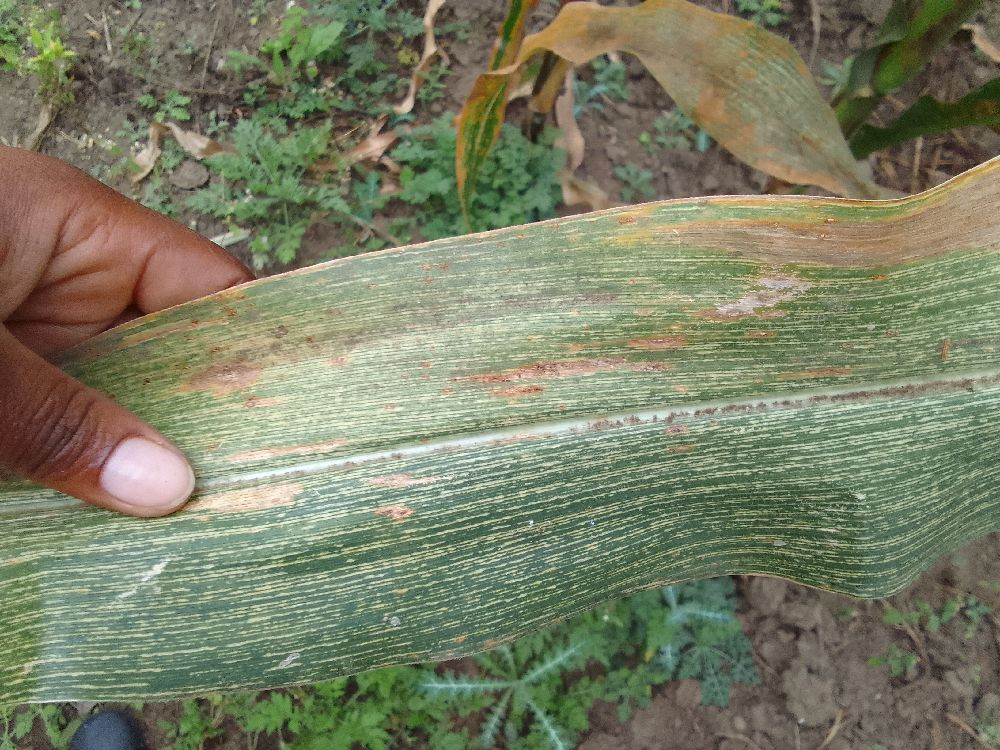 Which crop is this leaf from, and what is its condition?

maize, maize streak virus
